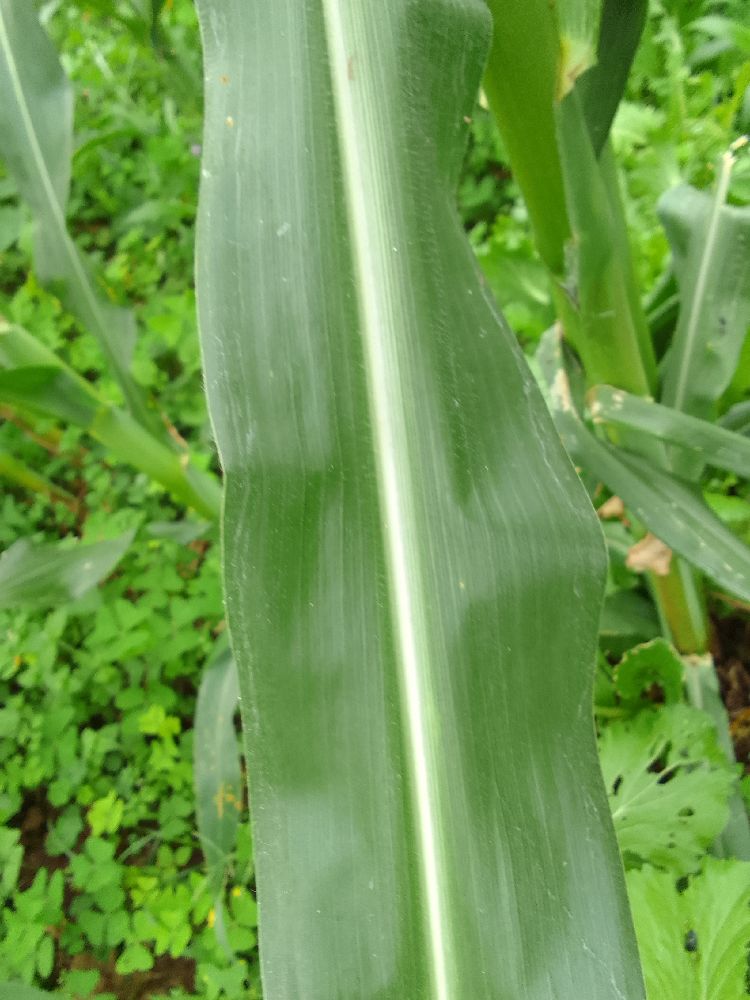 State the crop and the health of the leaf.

maize, healthy
